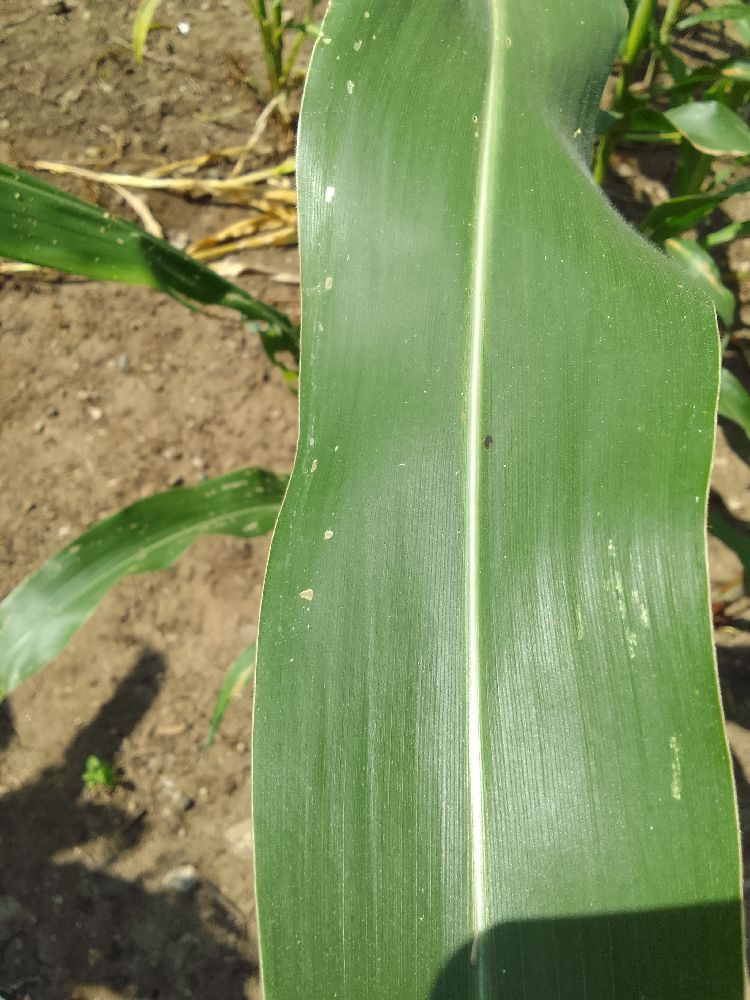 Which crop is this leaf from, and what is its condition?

maize, healthy
